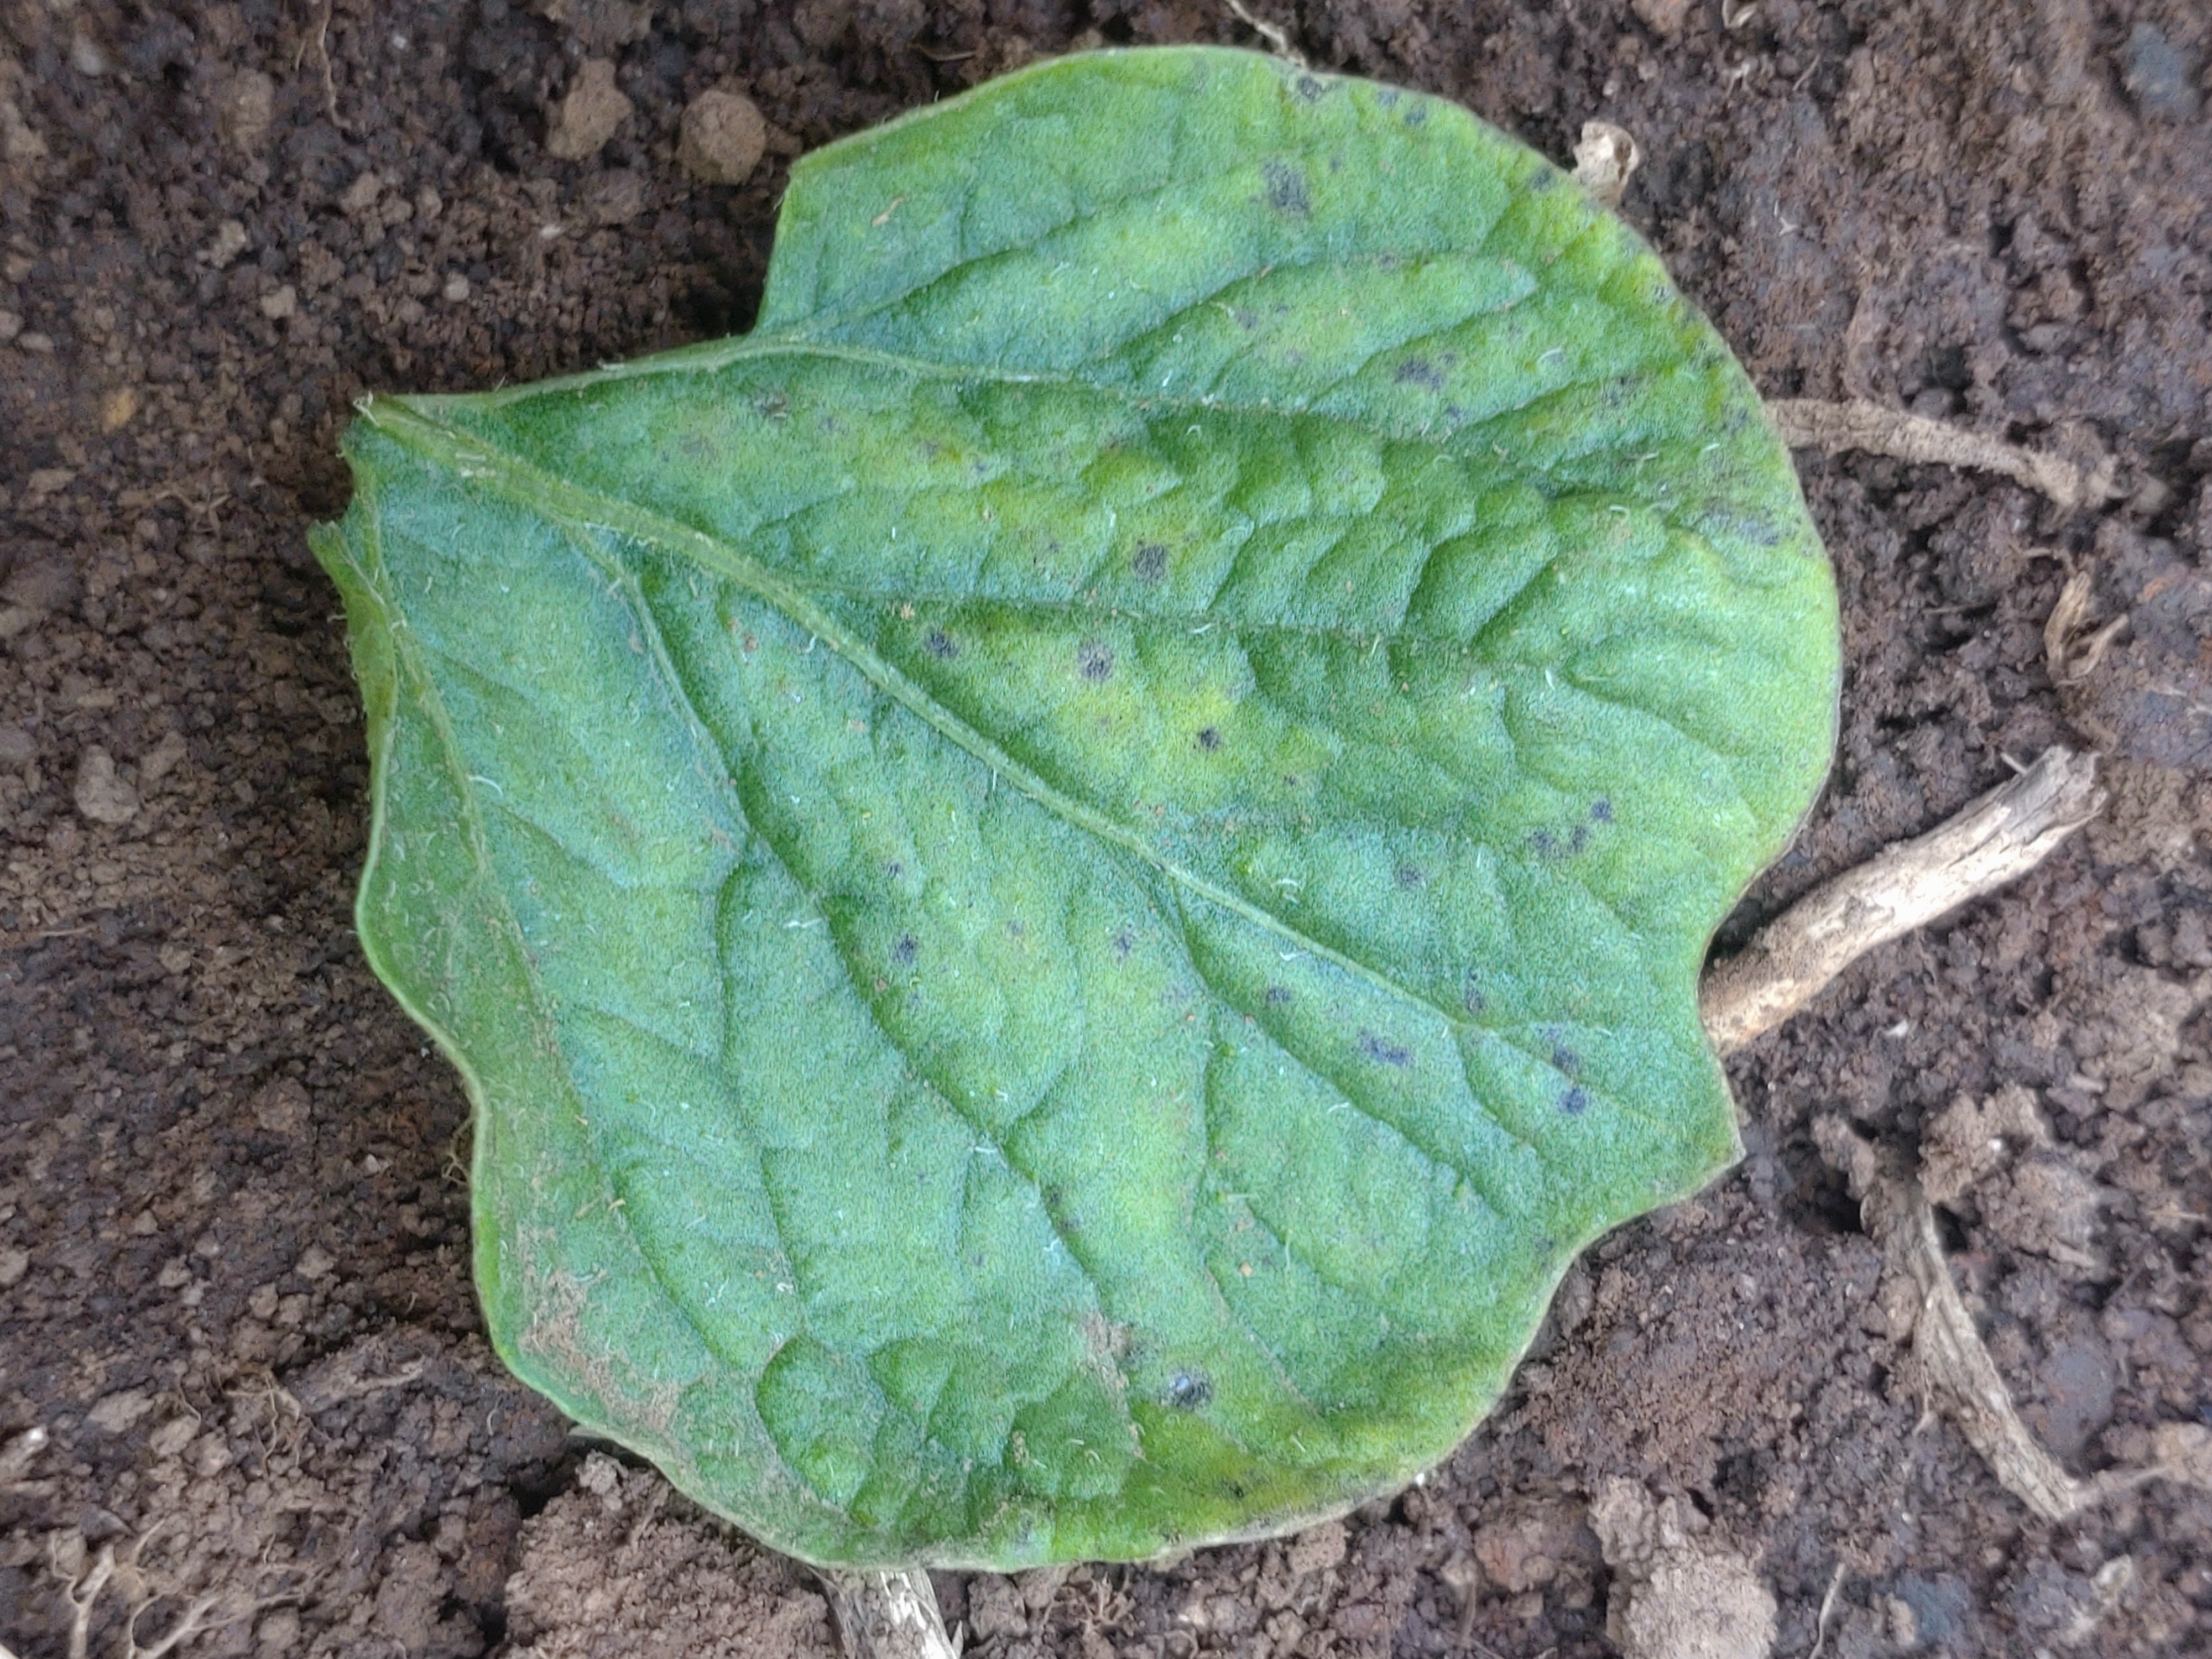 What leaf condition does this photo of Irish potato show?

late blight
